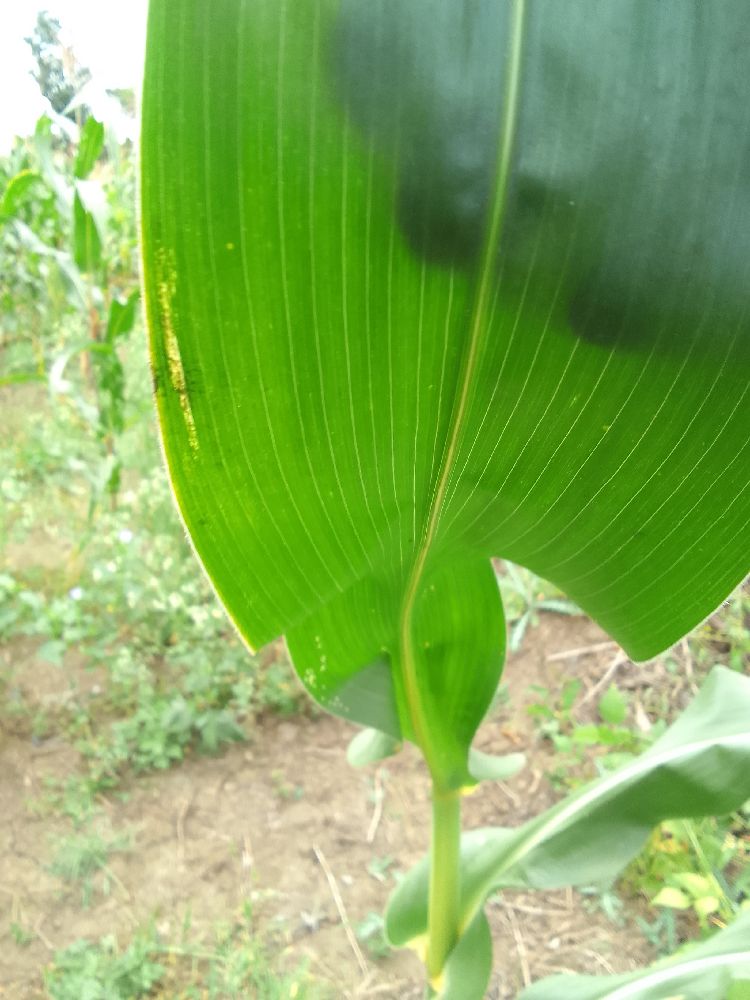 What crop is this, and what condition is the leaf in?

maize, healthy
